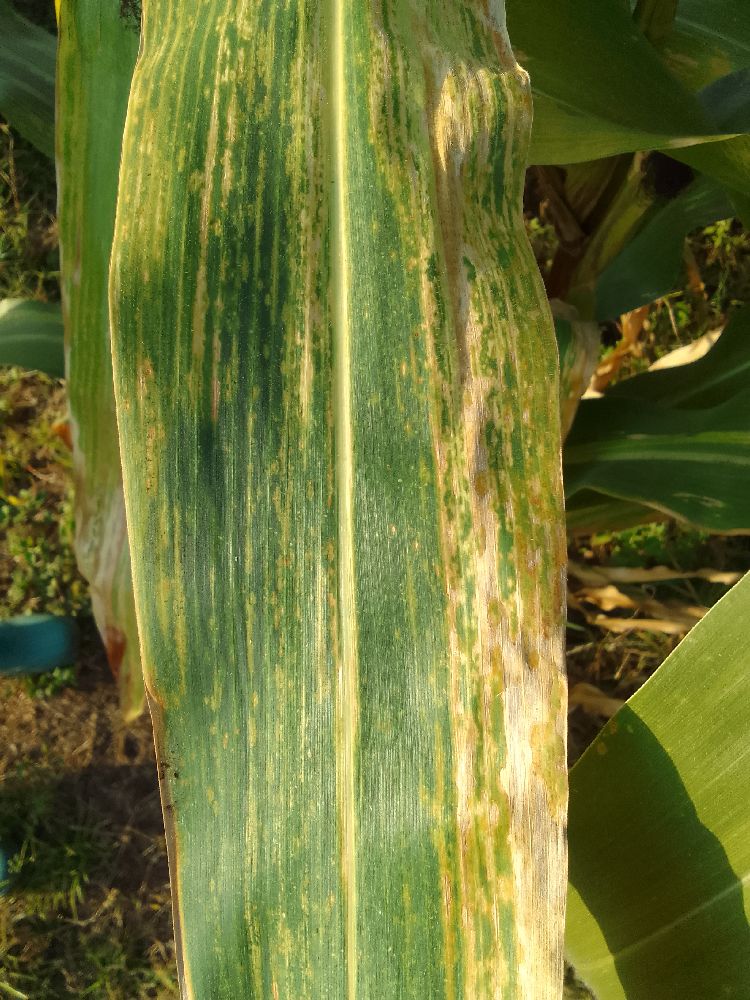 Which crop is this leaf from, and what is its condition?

maize, maize lethal necrosis
